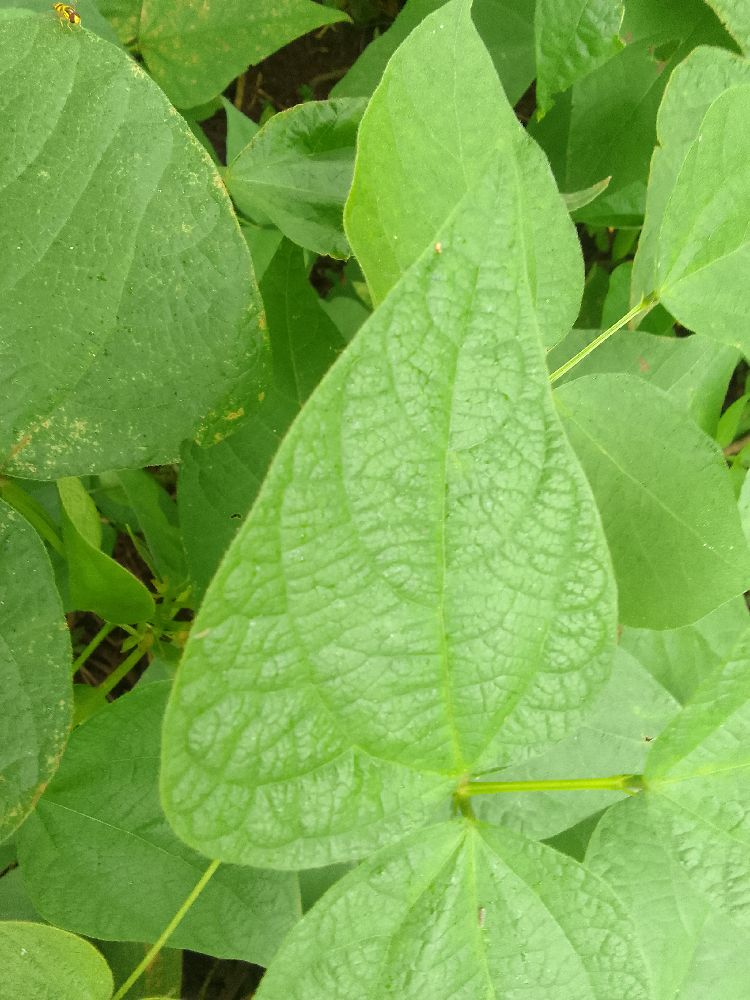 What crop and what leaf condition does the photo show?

common bean, healthy
